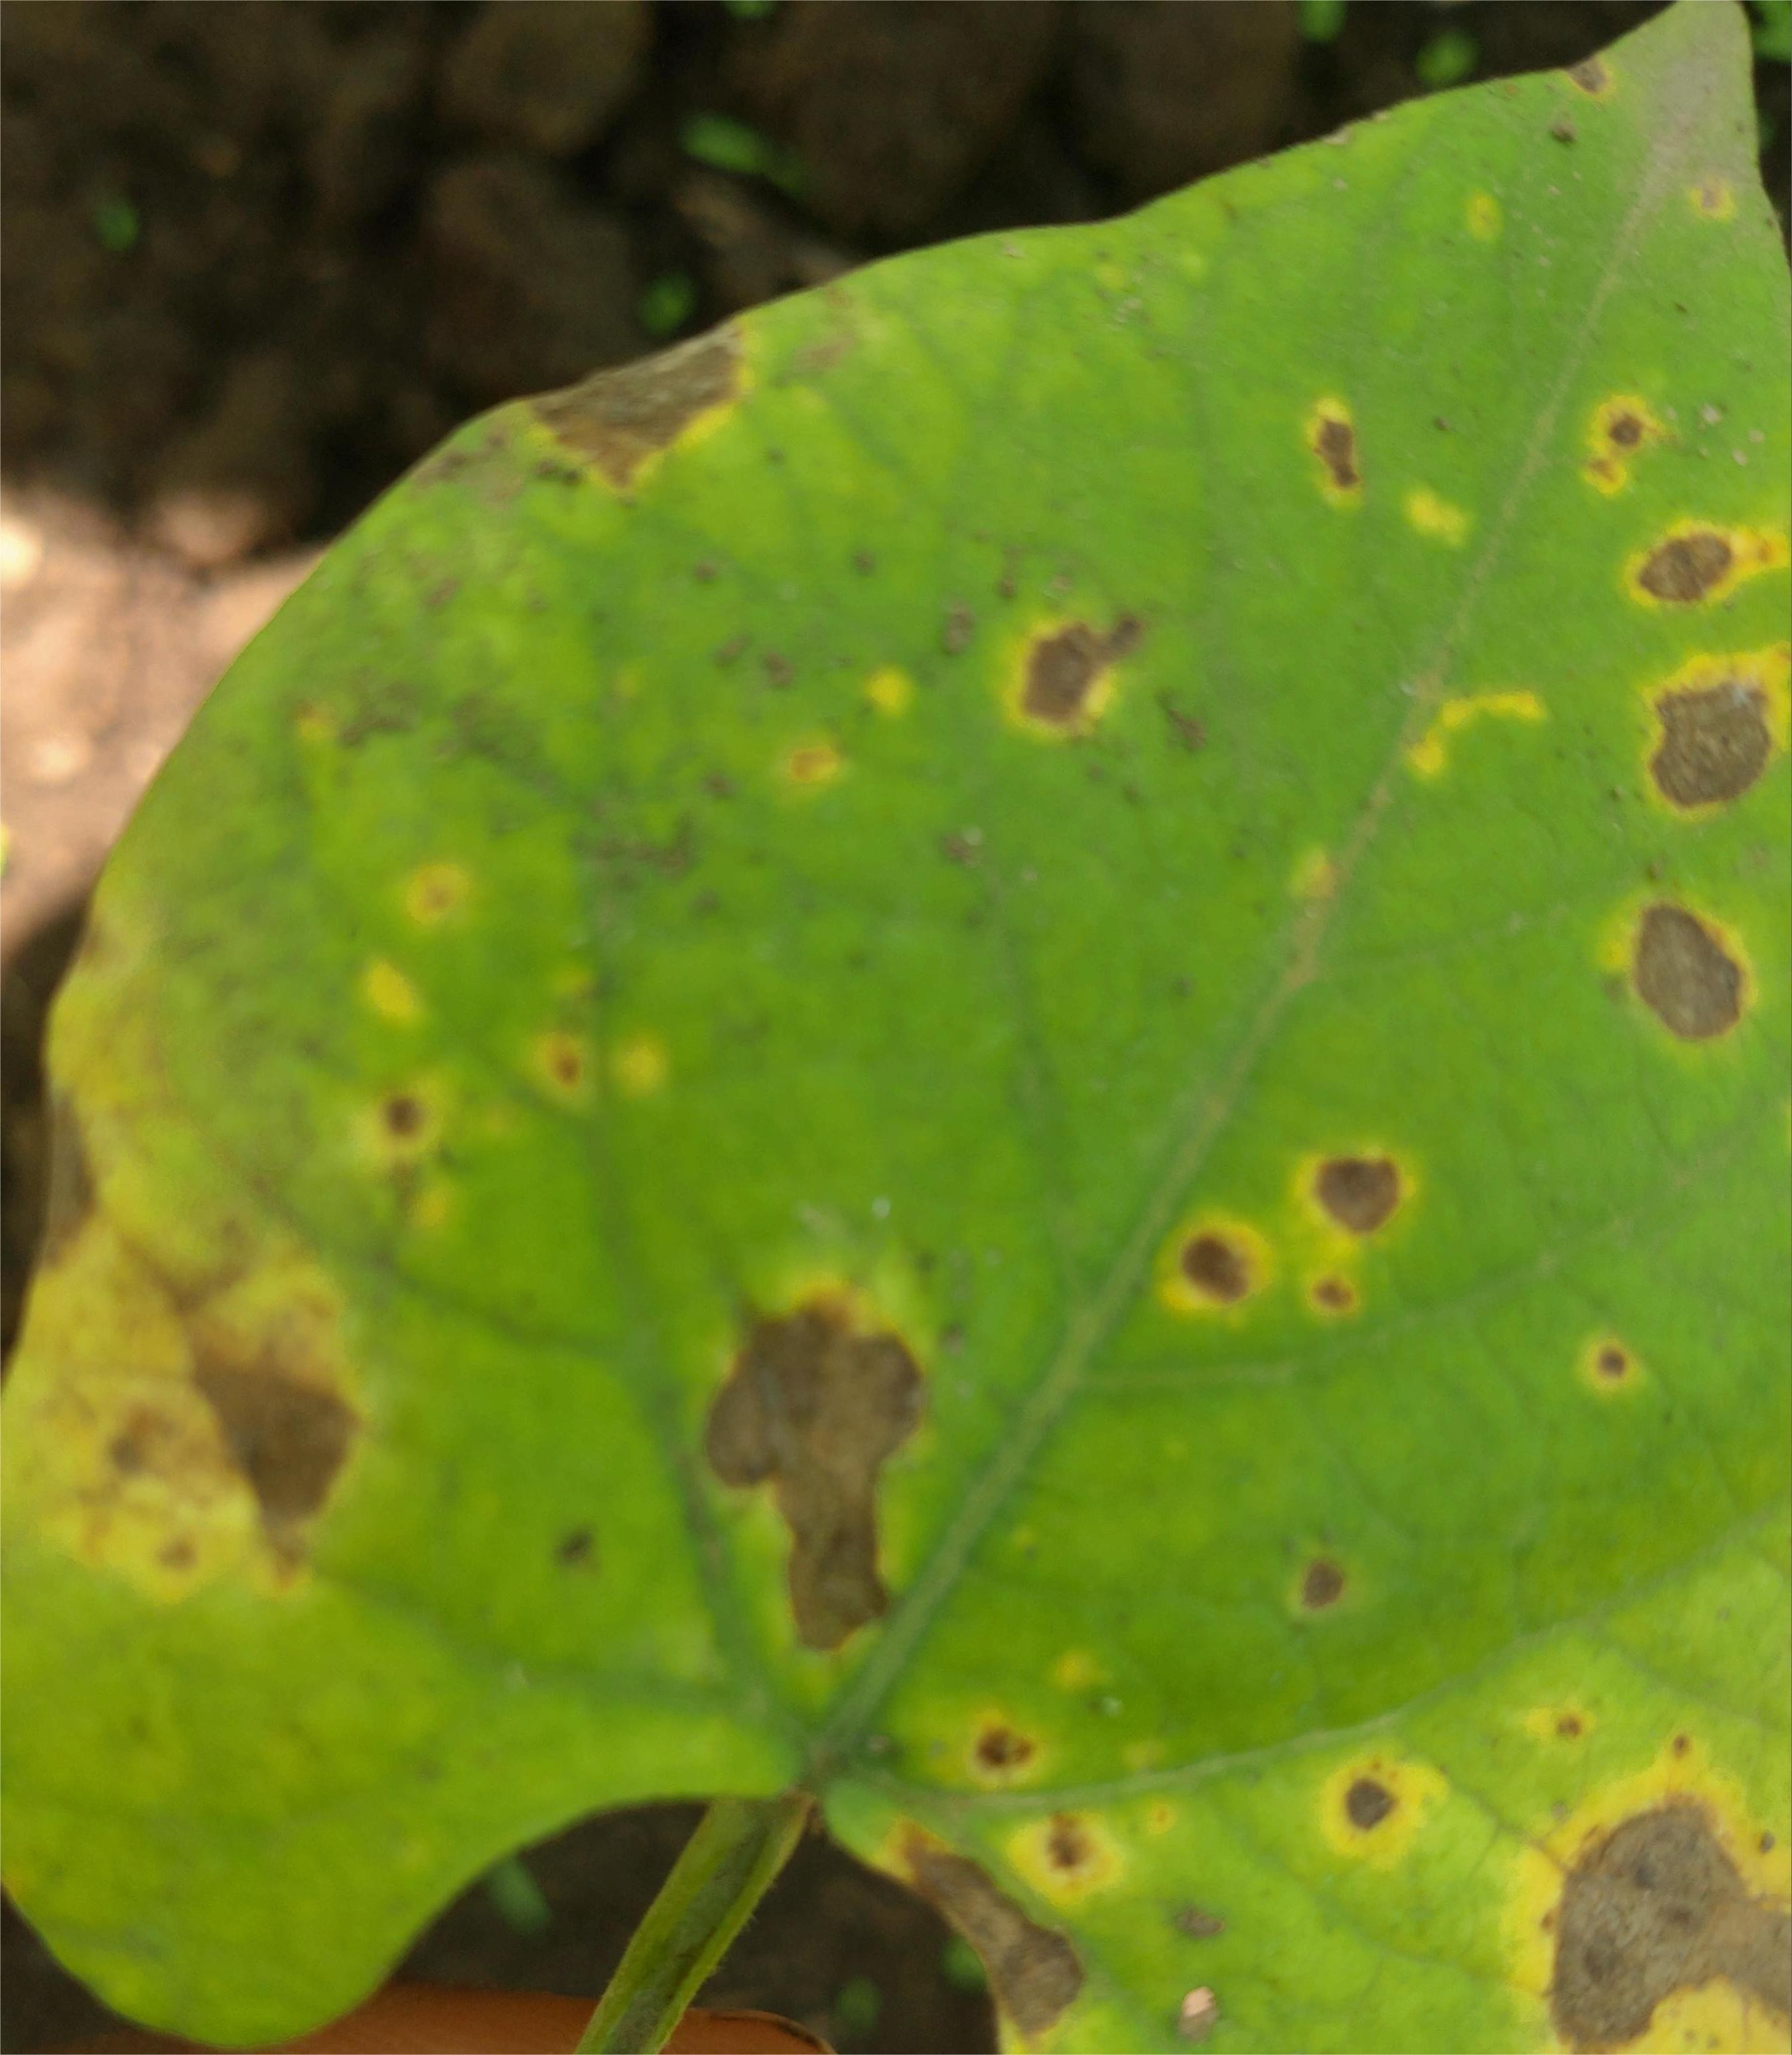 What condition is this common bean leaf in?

rust
